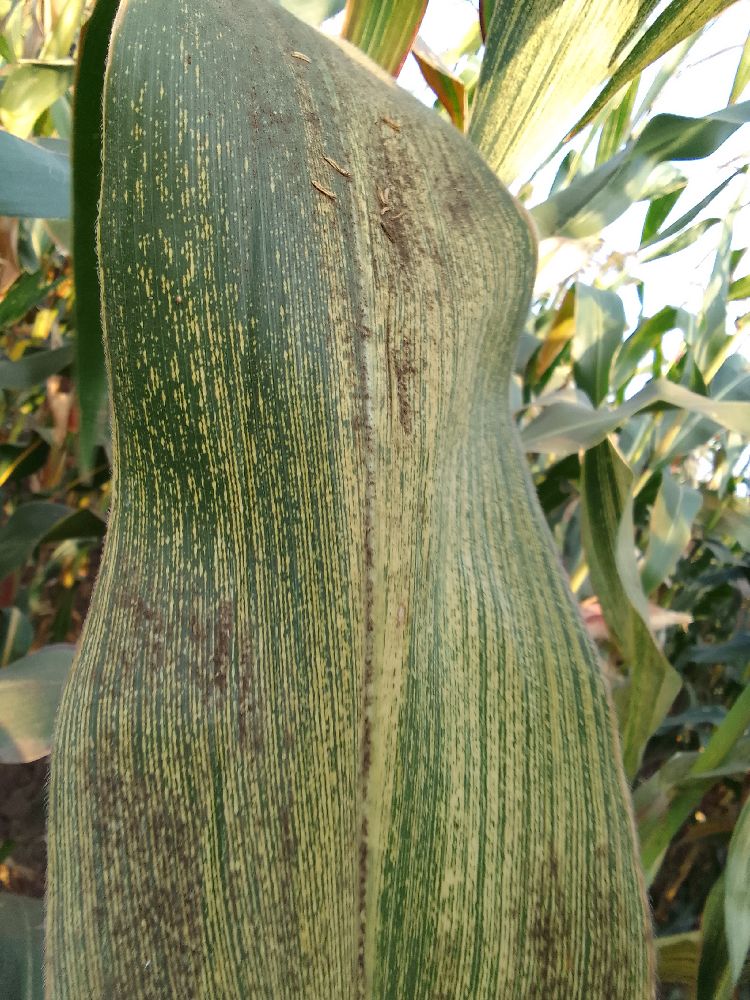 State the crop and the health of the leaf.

maize, maize streak virus
